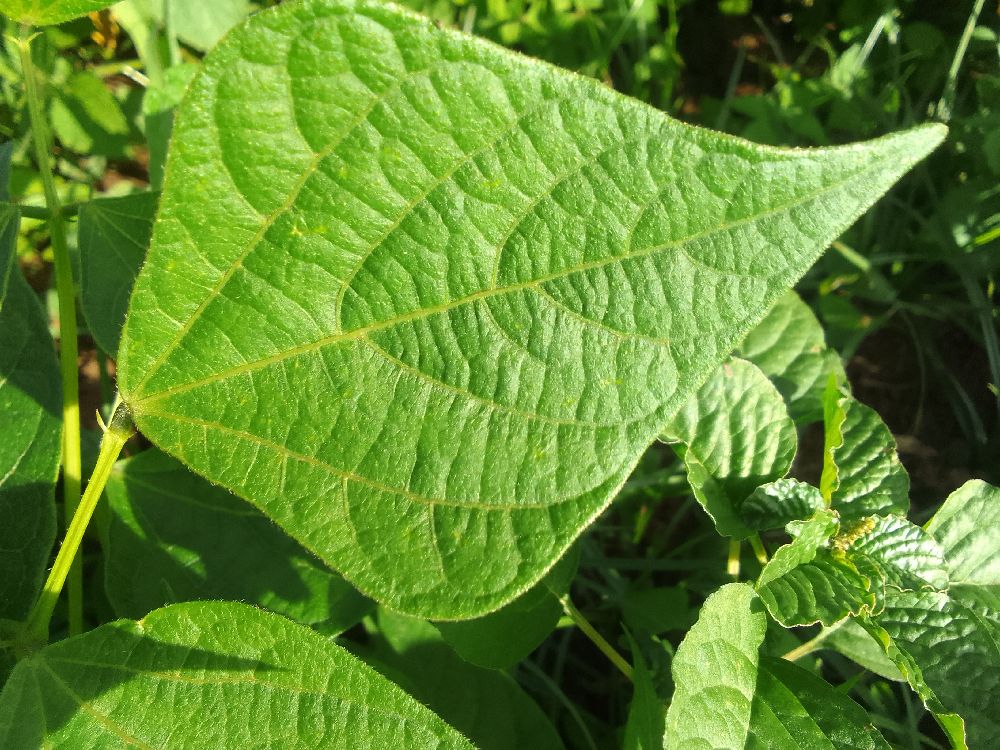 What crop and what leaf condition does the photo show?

common bean, healthy
